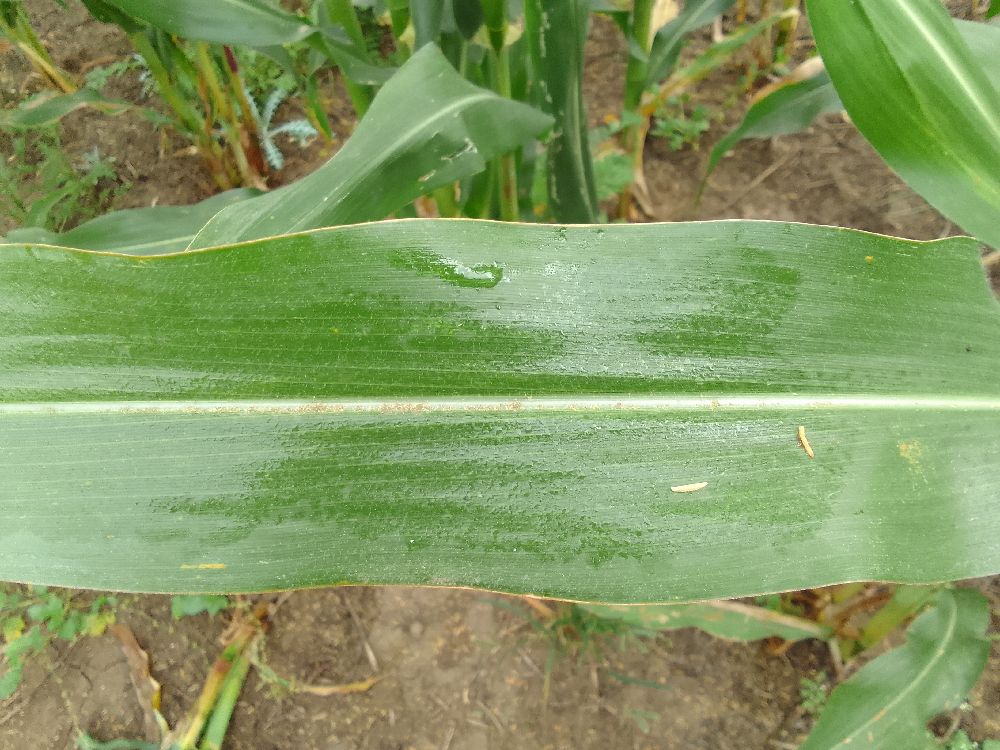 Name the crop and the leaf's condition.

maize, healthy
